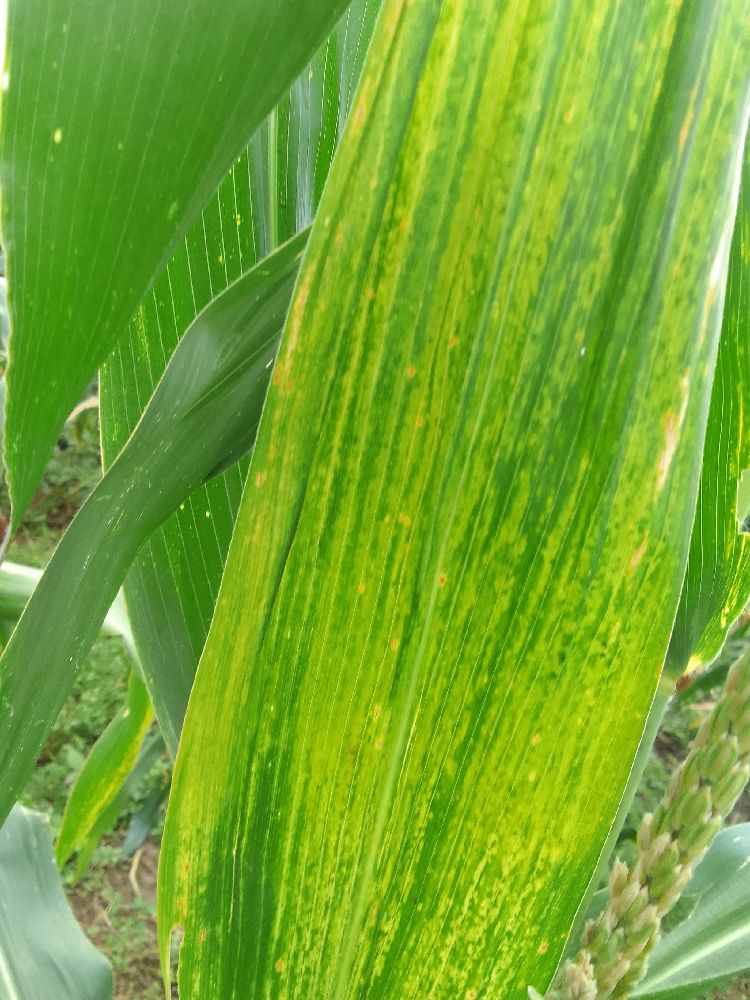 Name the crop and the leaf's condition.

maize, maize lethal necrosis
